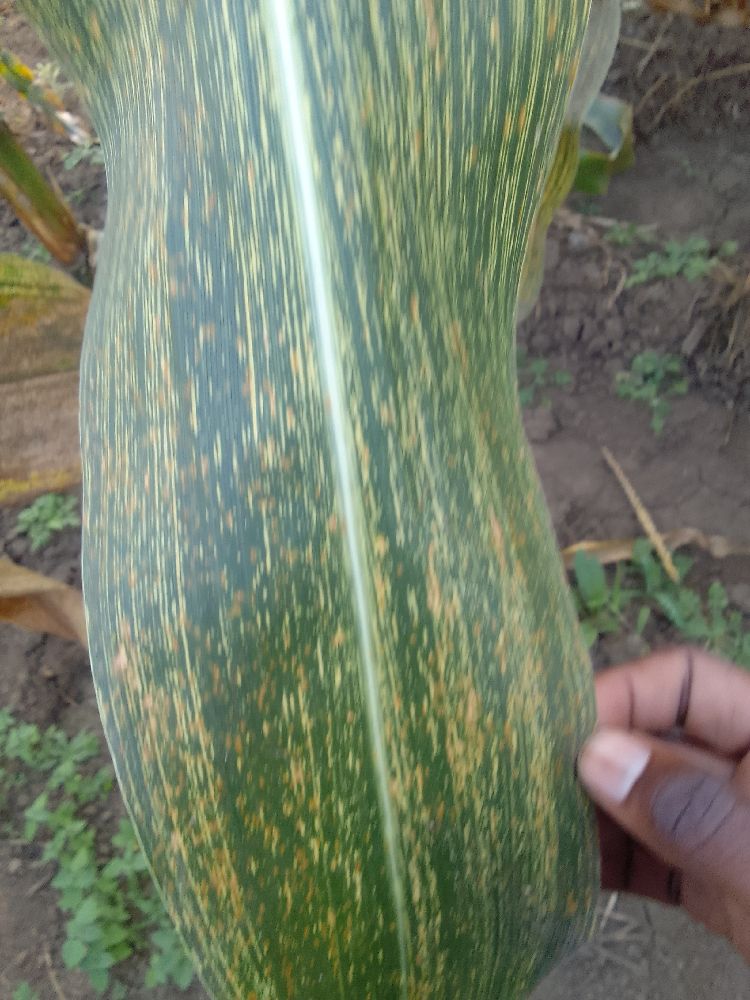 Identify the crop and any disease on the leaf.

maize, maize streak virus
